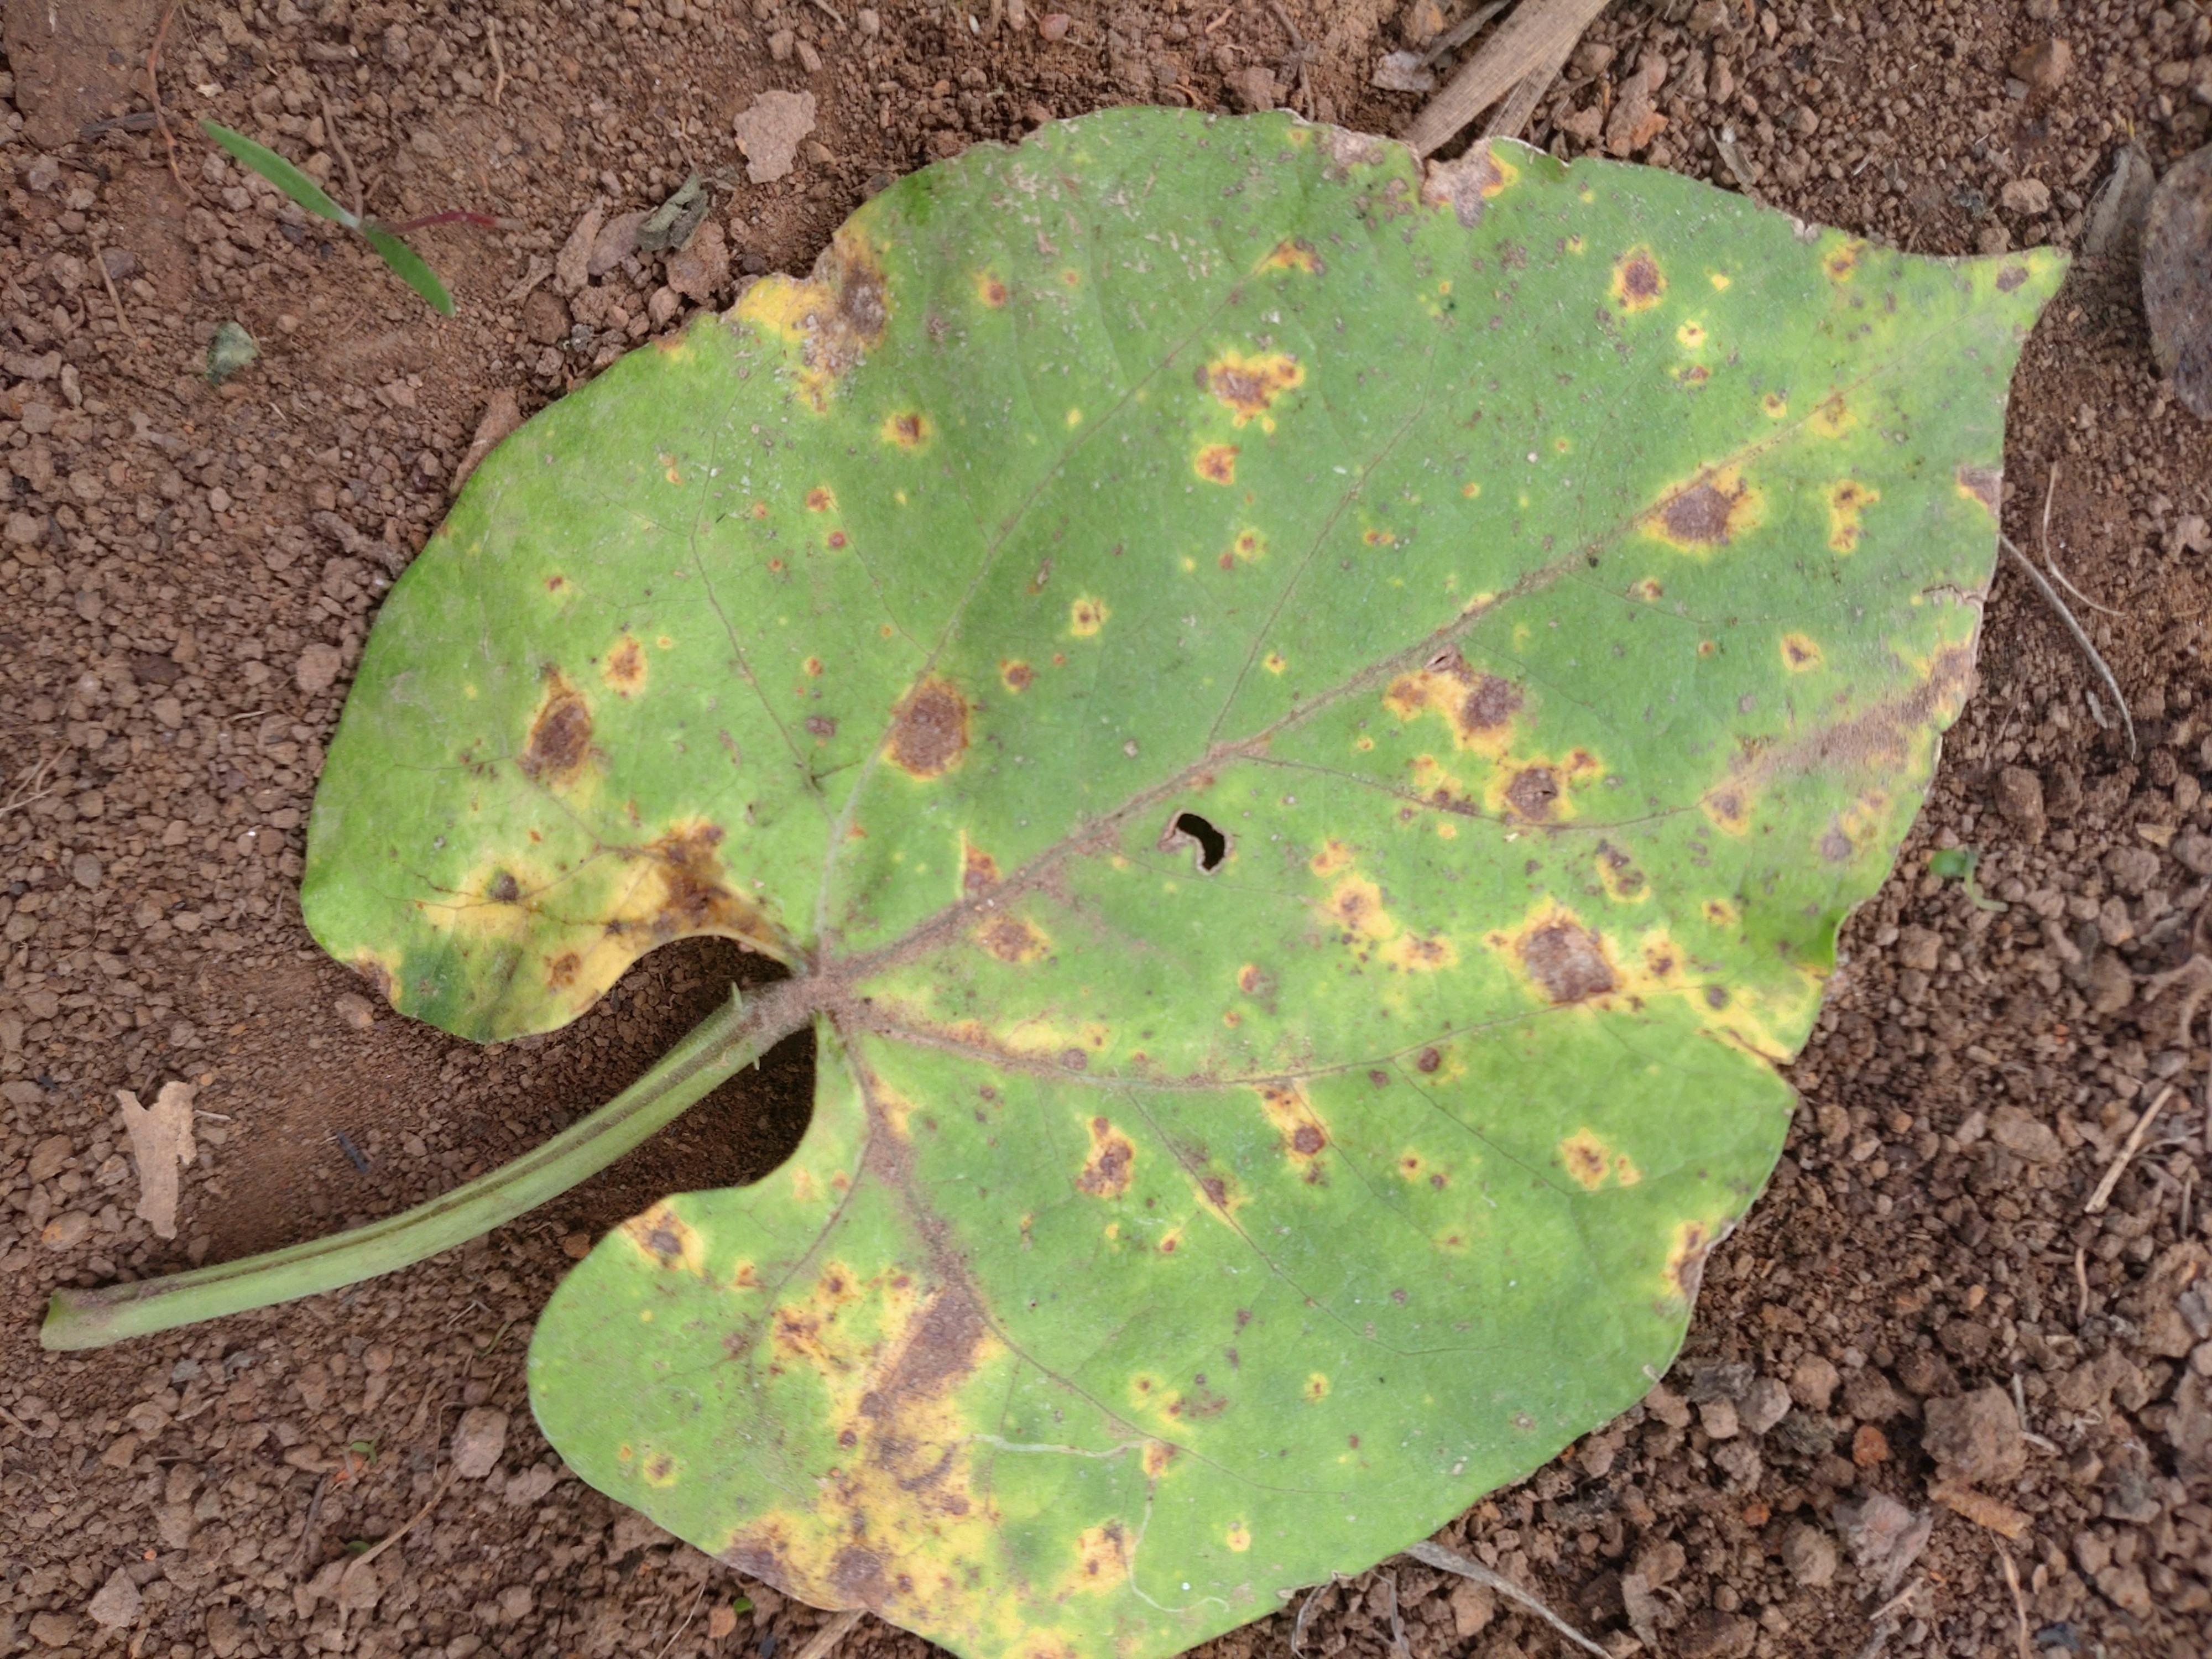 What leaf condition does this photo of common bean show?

rust
